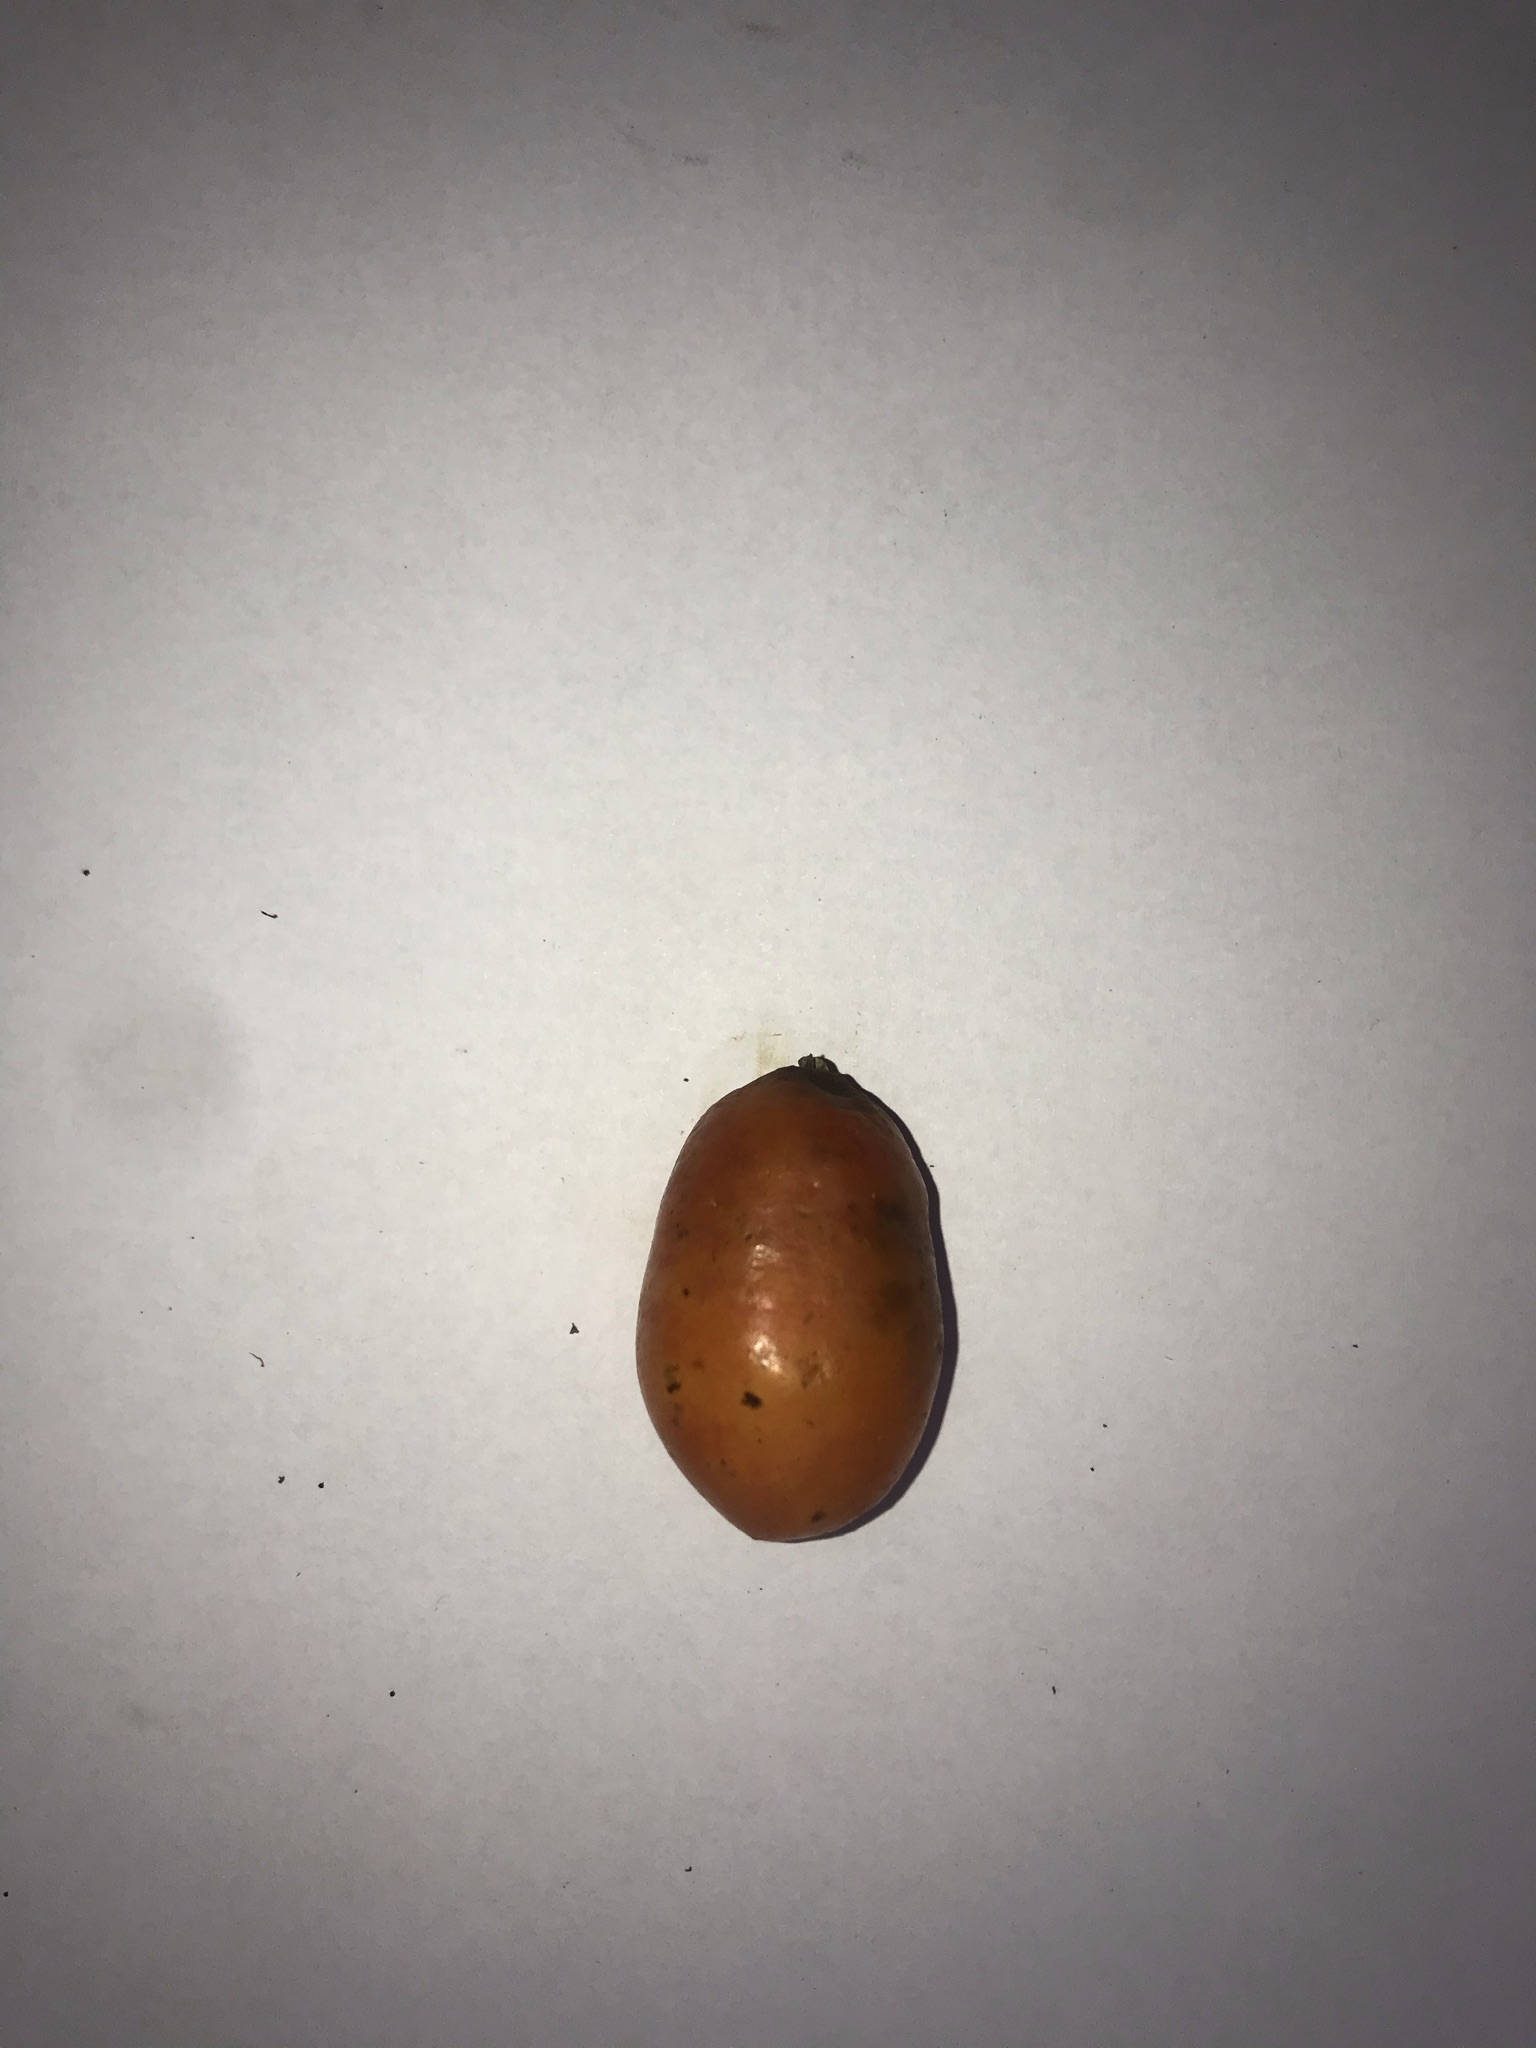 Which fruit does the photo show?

siriguela
